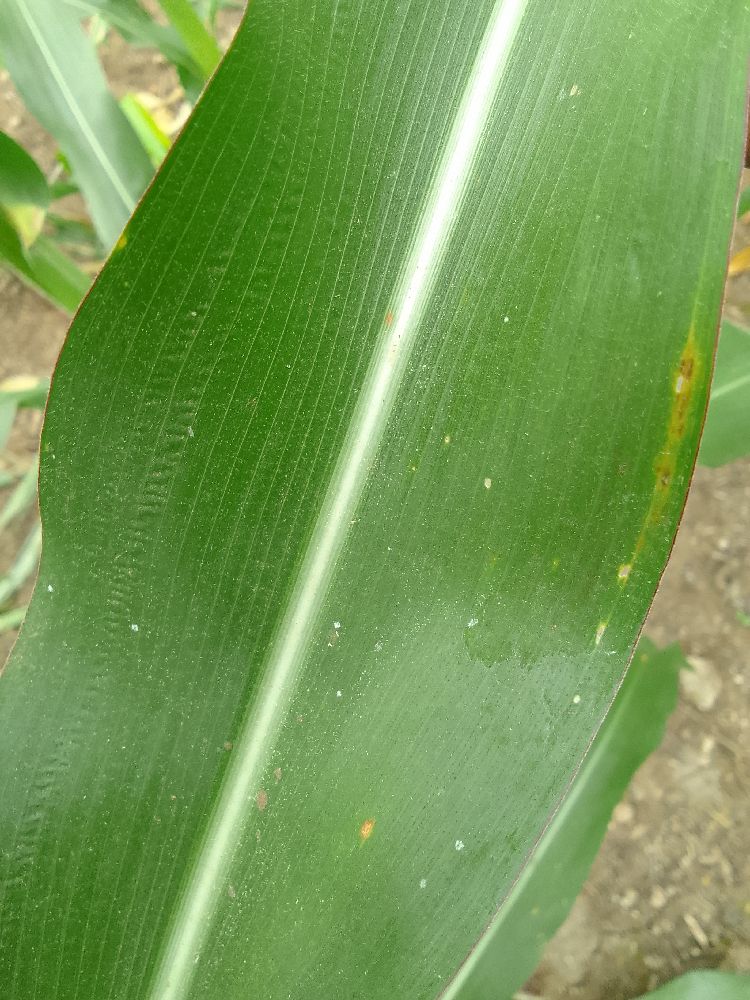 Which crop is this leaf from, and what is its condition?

maize, healthy
